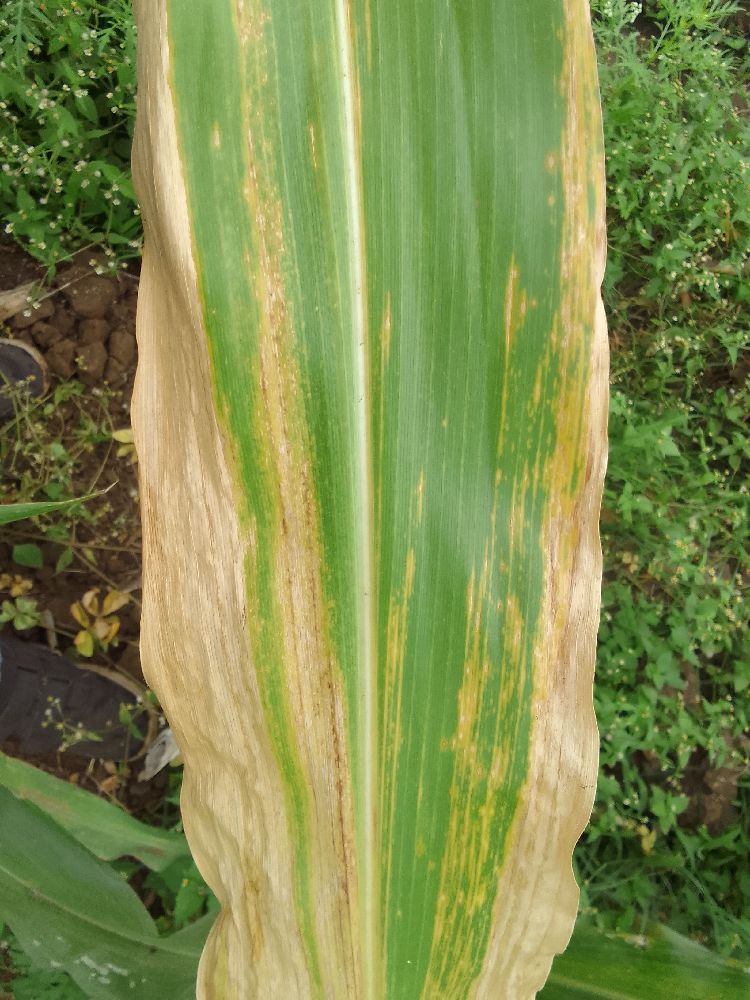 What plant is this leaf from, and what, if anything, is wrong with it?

maize, maize lethal necrosis
